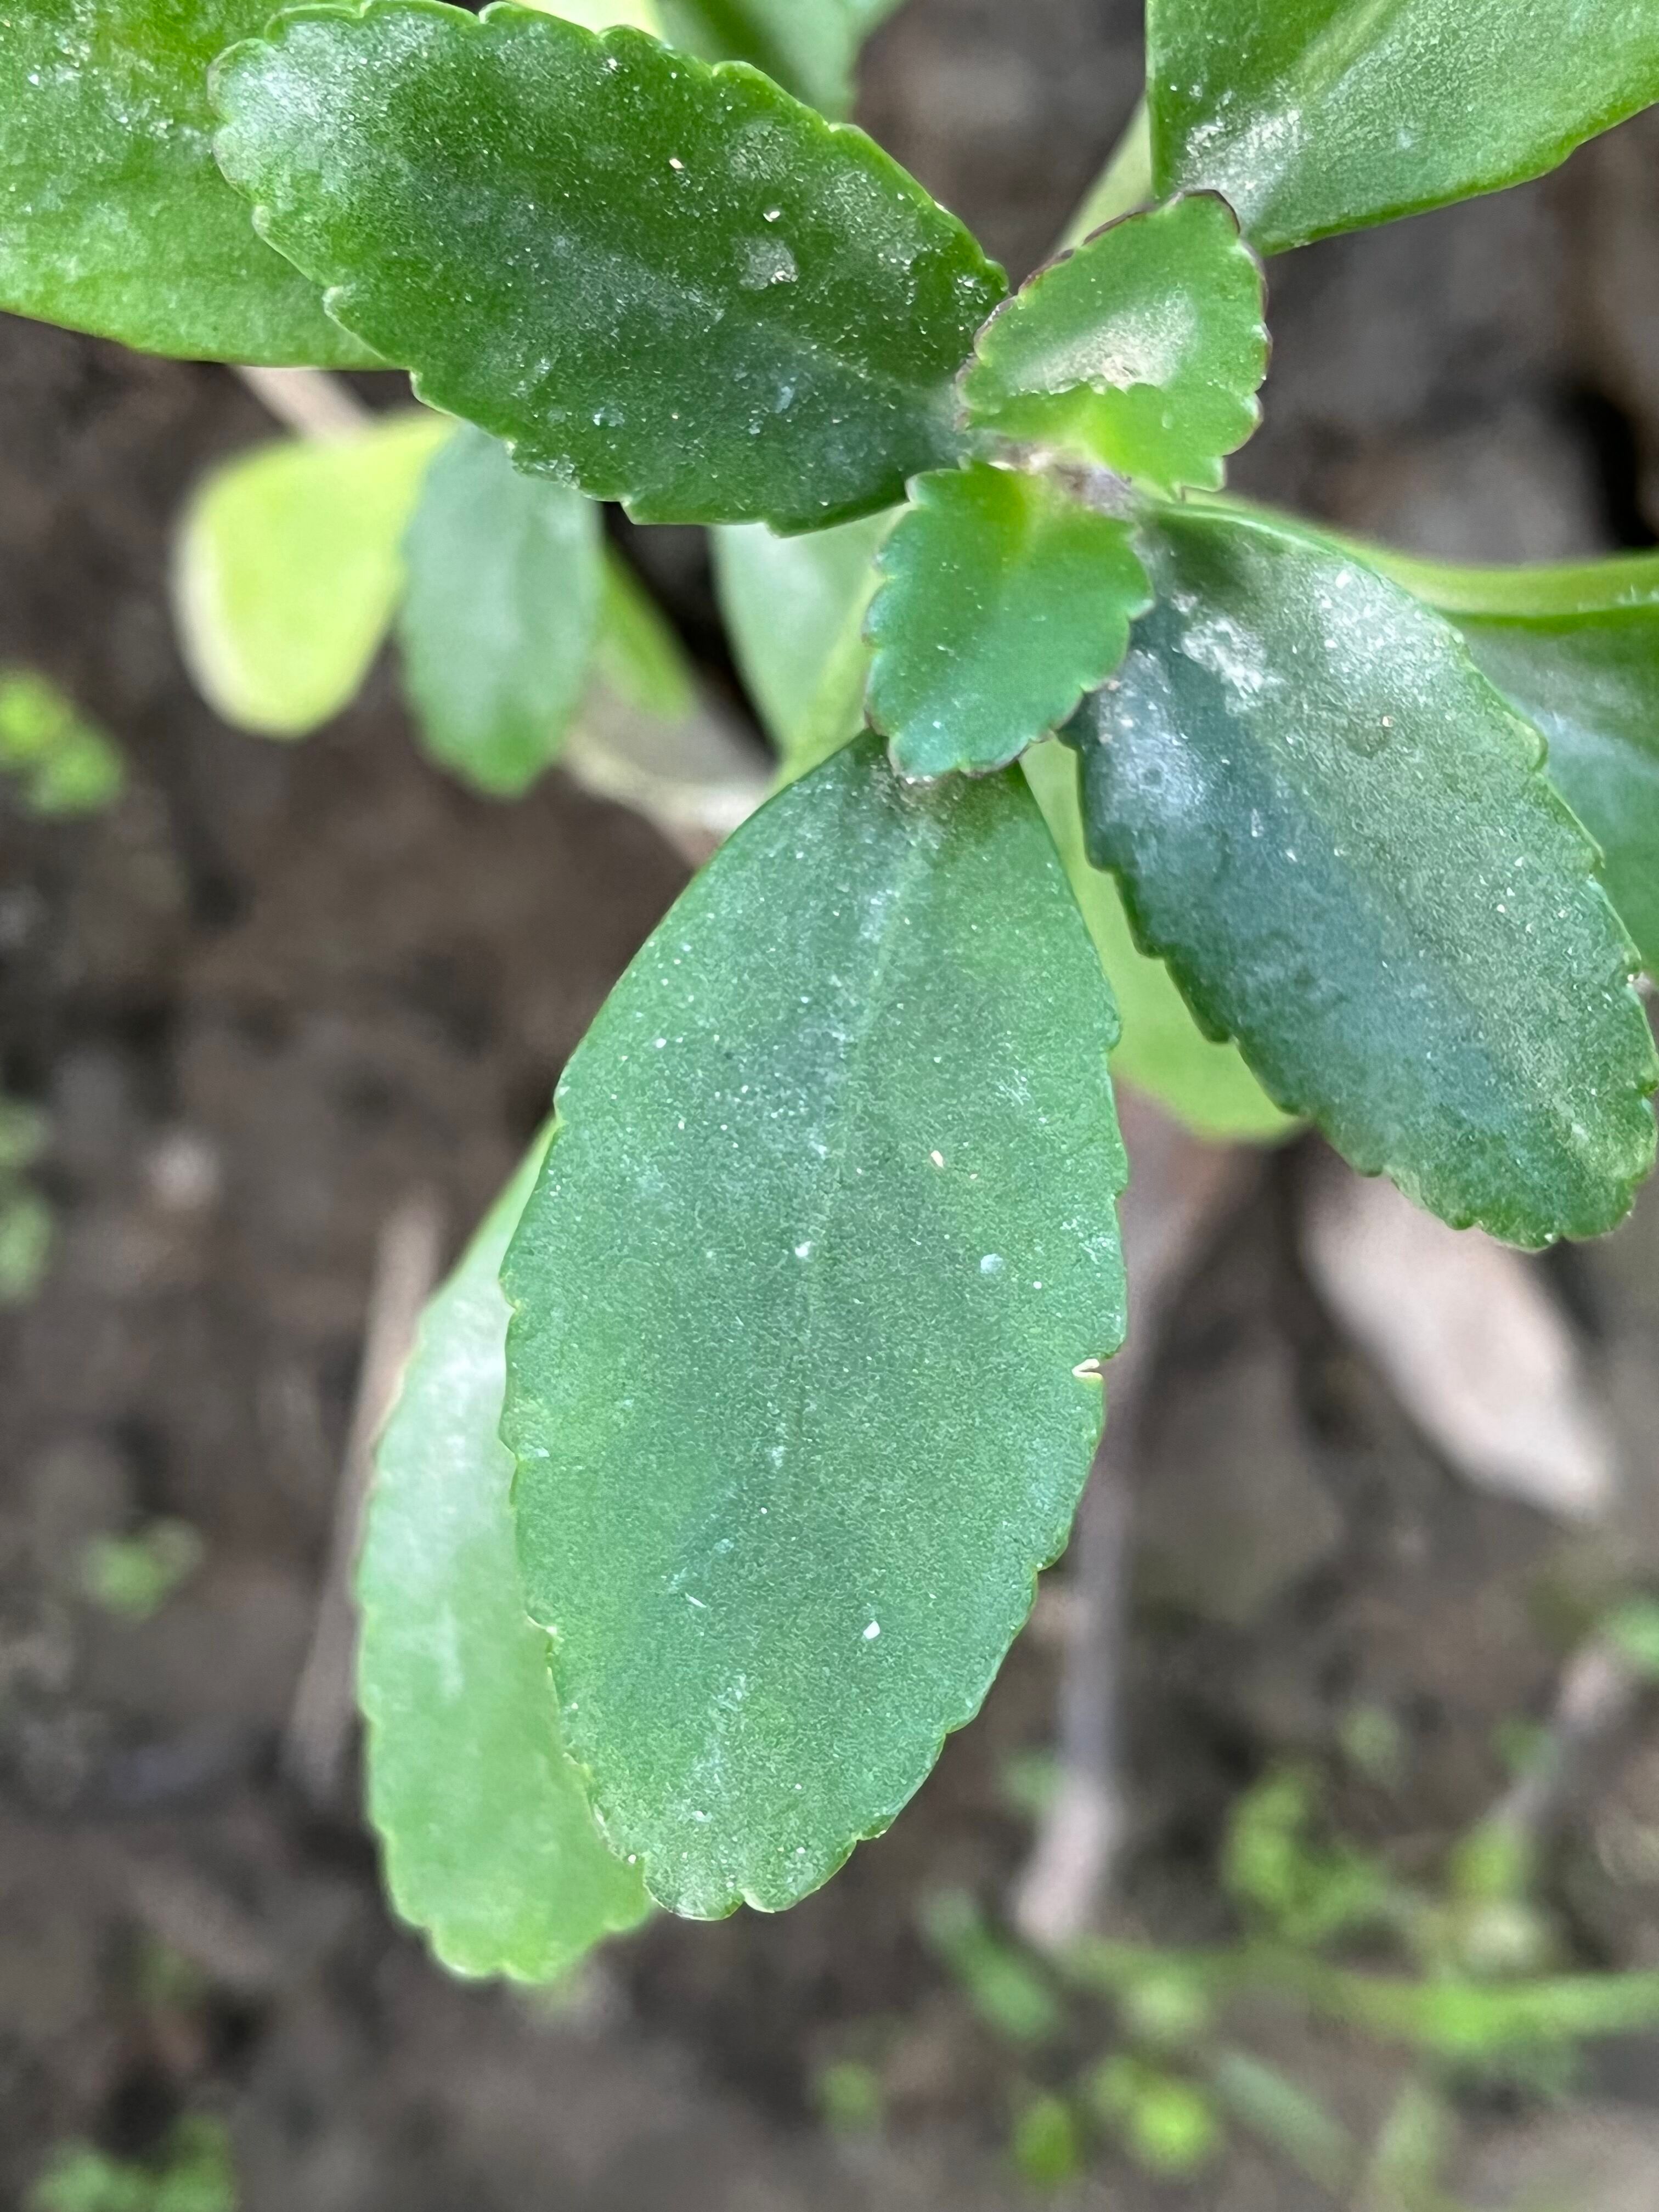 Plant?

pathorkuci
